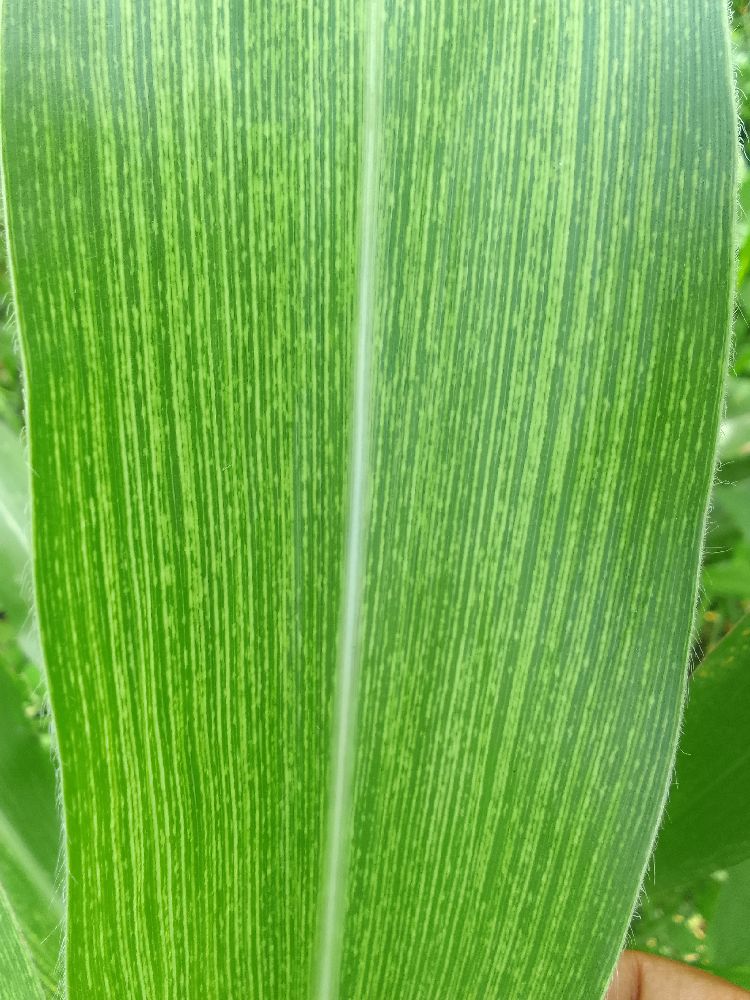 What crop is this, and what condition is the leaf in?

maize, maize streak virus
